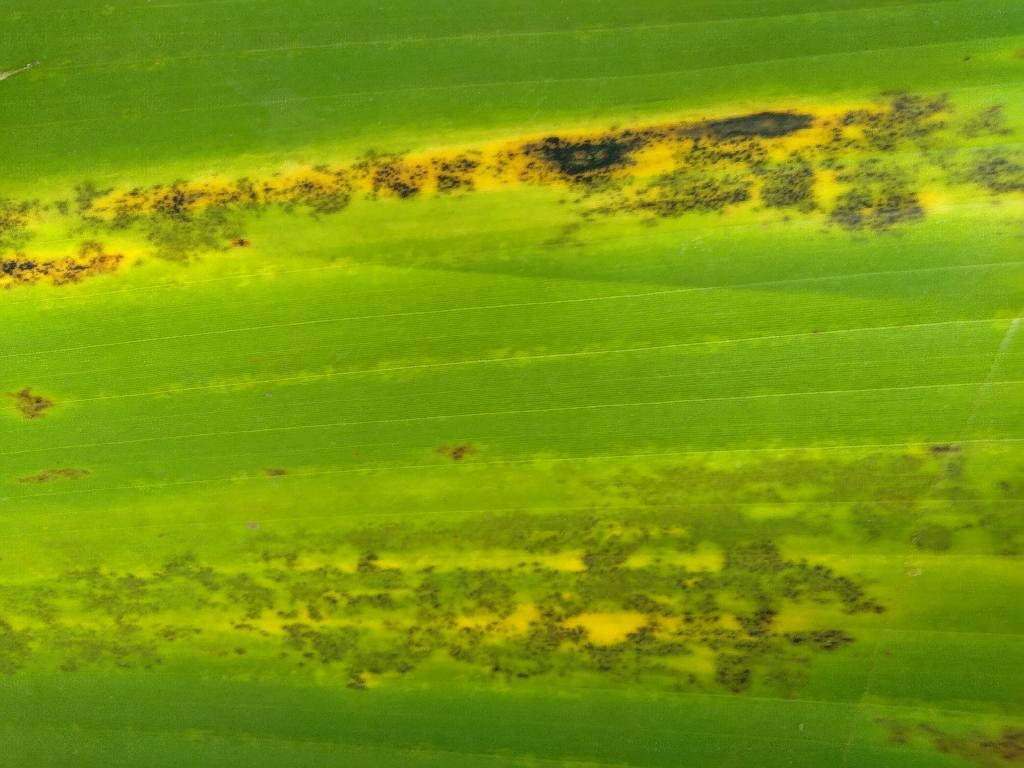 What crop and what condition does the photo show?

banana, black sigatoka
